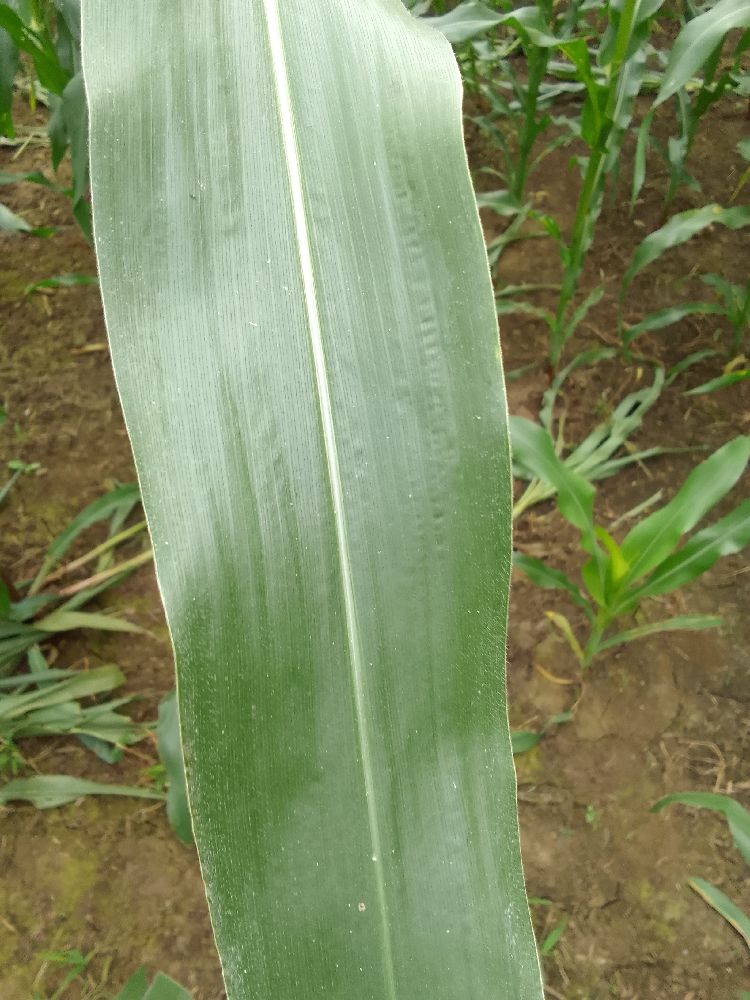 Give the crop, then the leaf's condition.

maize, healthy
